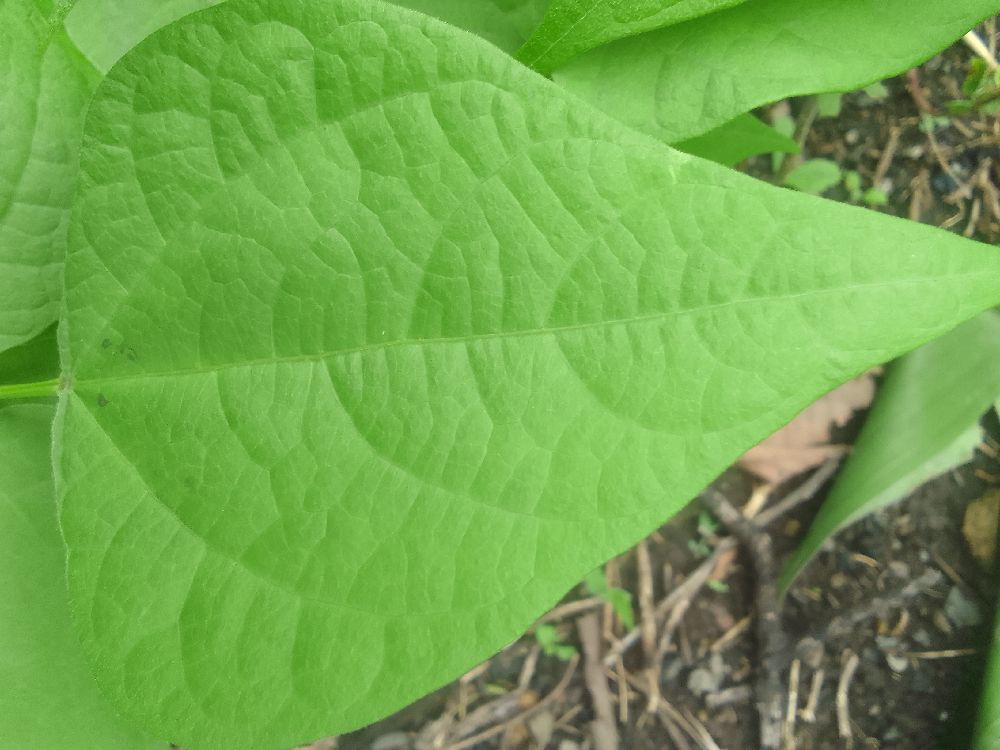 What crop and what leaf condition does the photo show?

common bean, healthy
